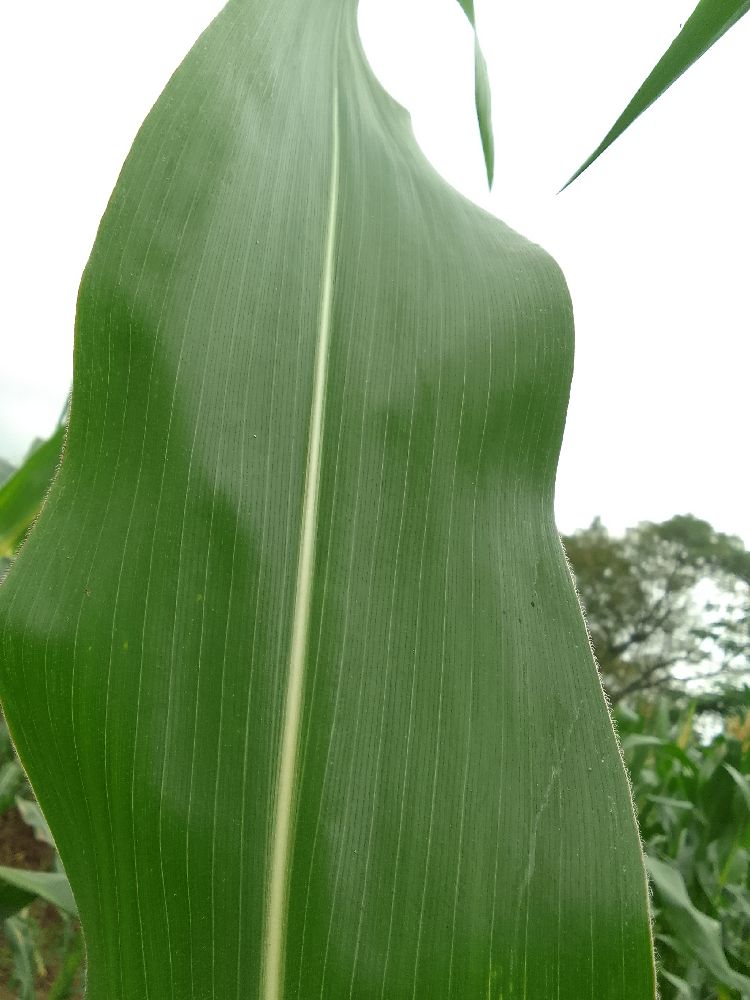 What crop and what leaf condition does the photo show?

maize, healthy
